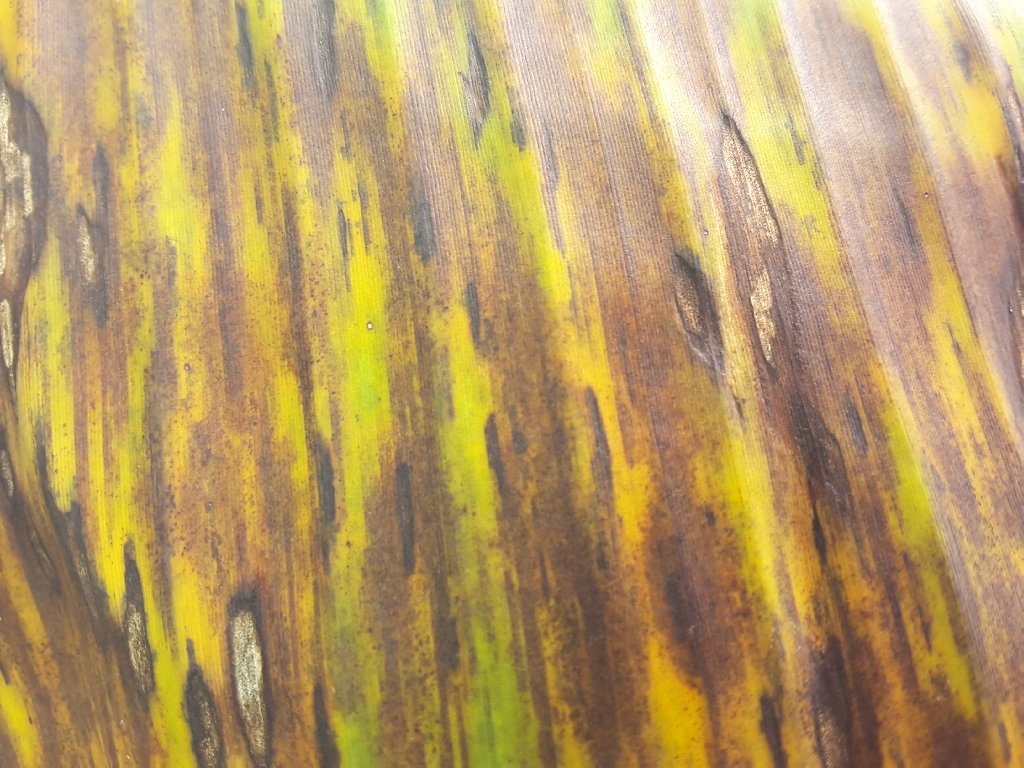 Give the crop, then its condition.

banana, black sigatoka
